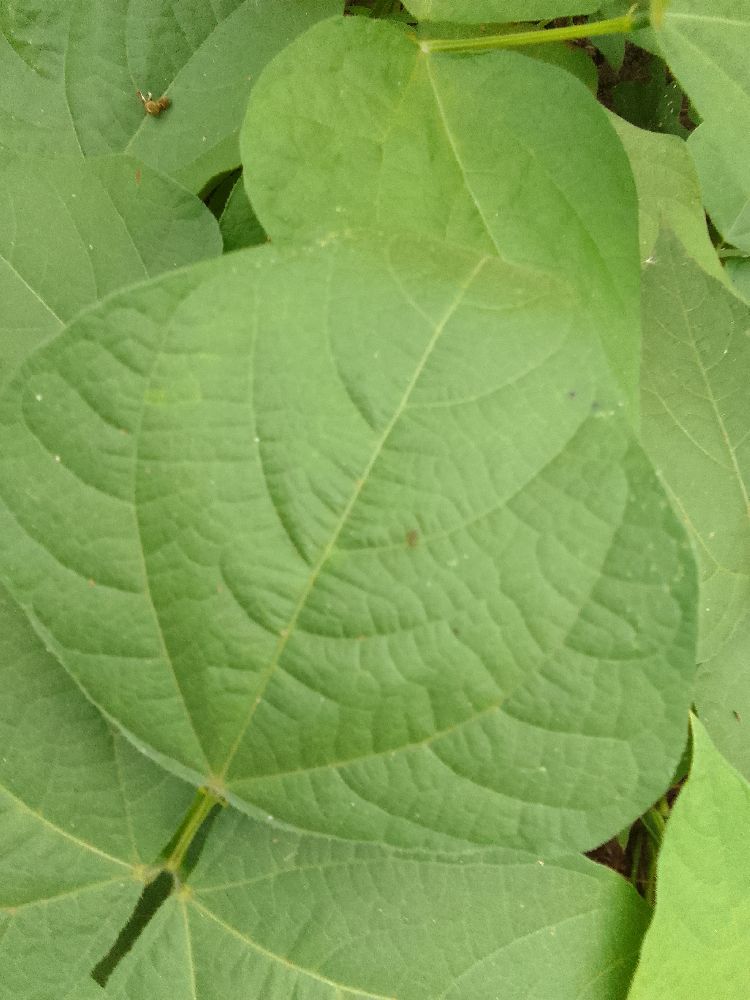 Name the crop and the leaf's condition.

common bean, healthy
